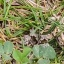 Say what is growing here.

unstructured weed
